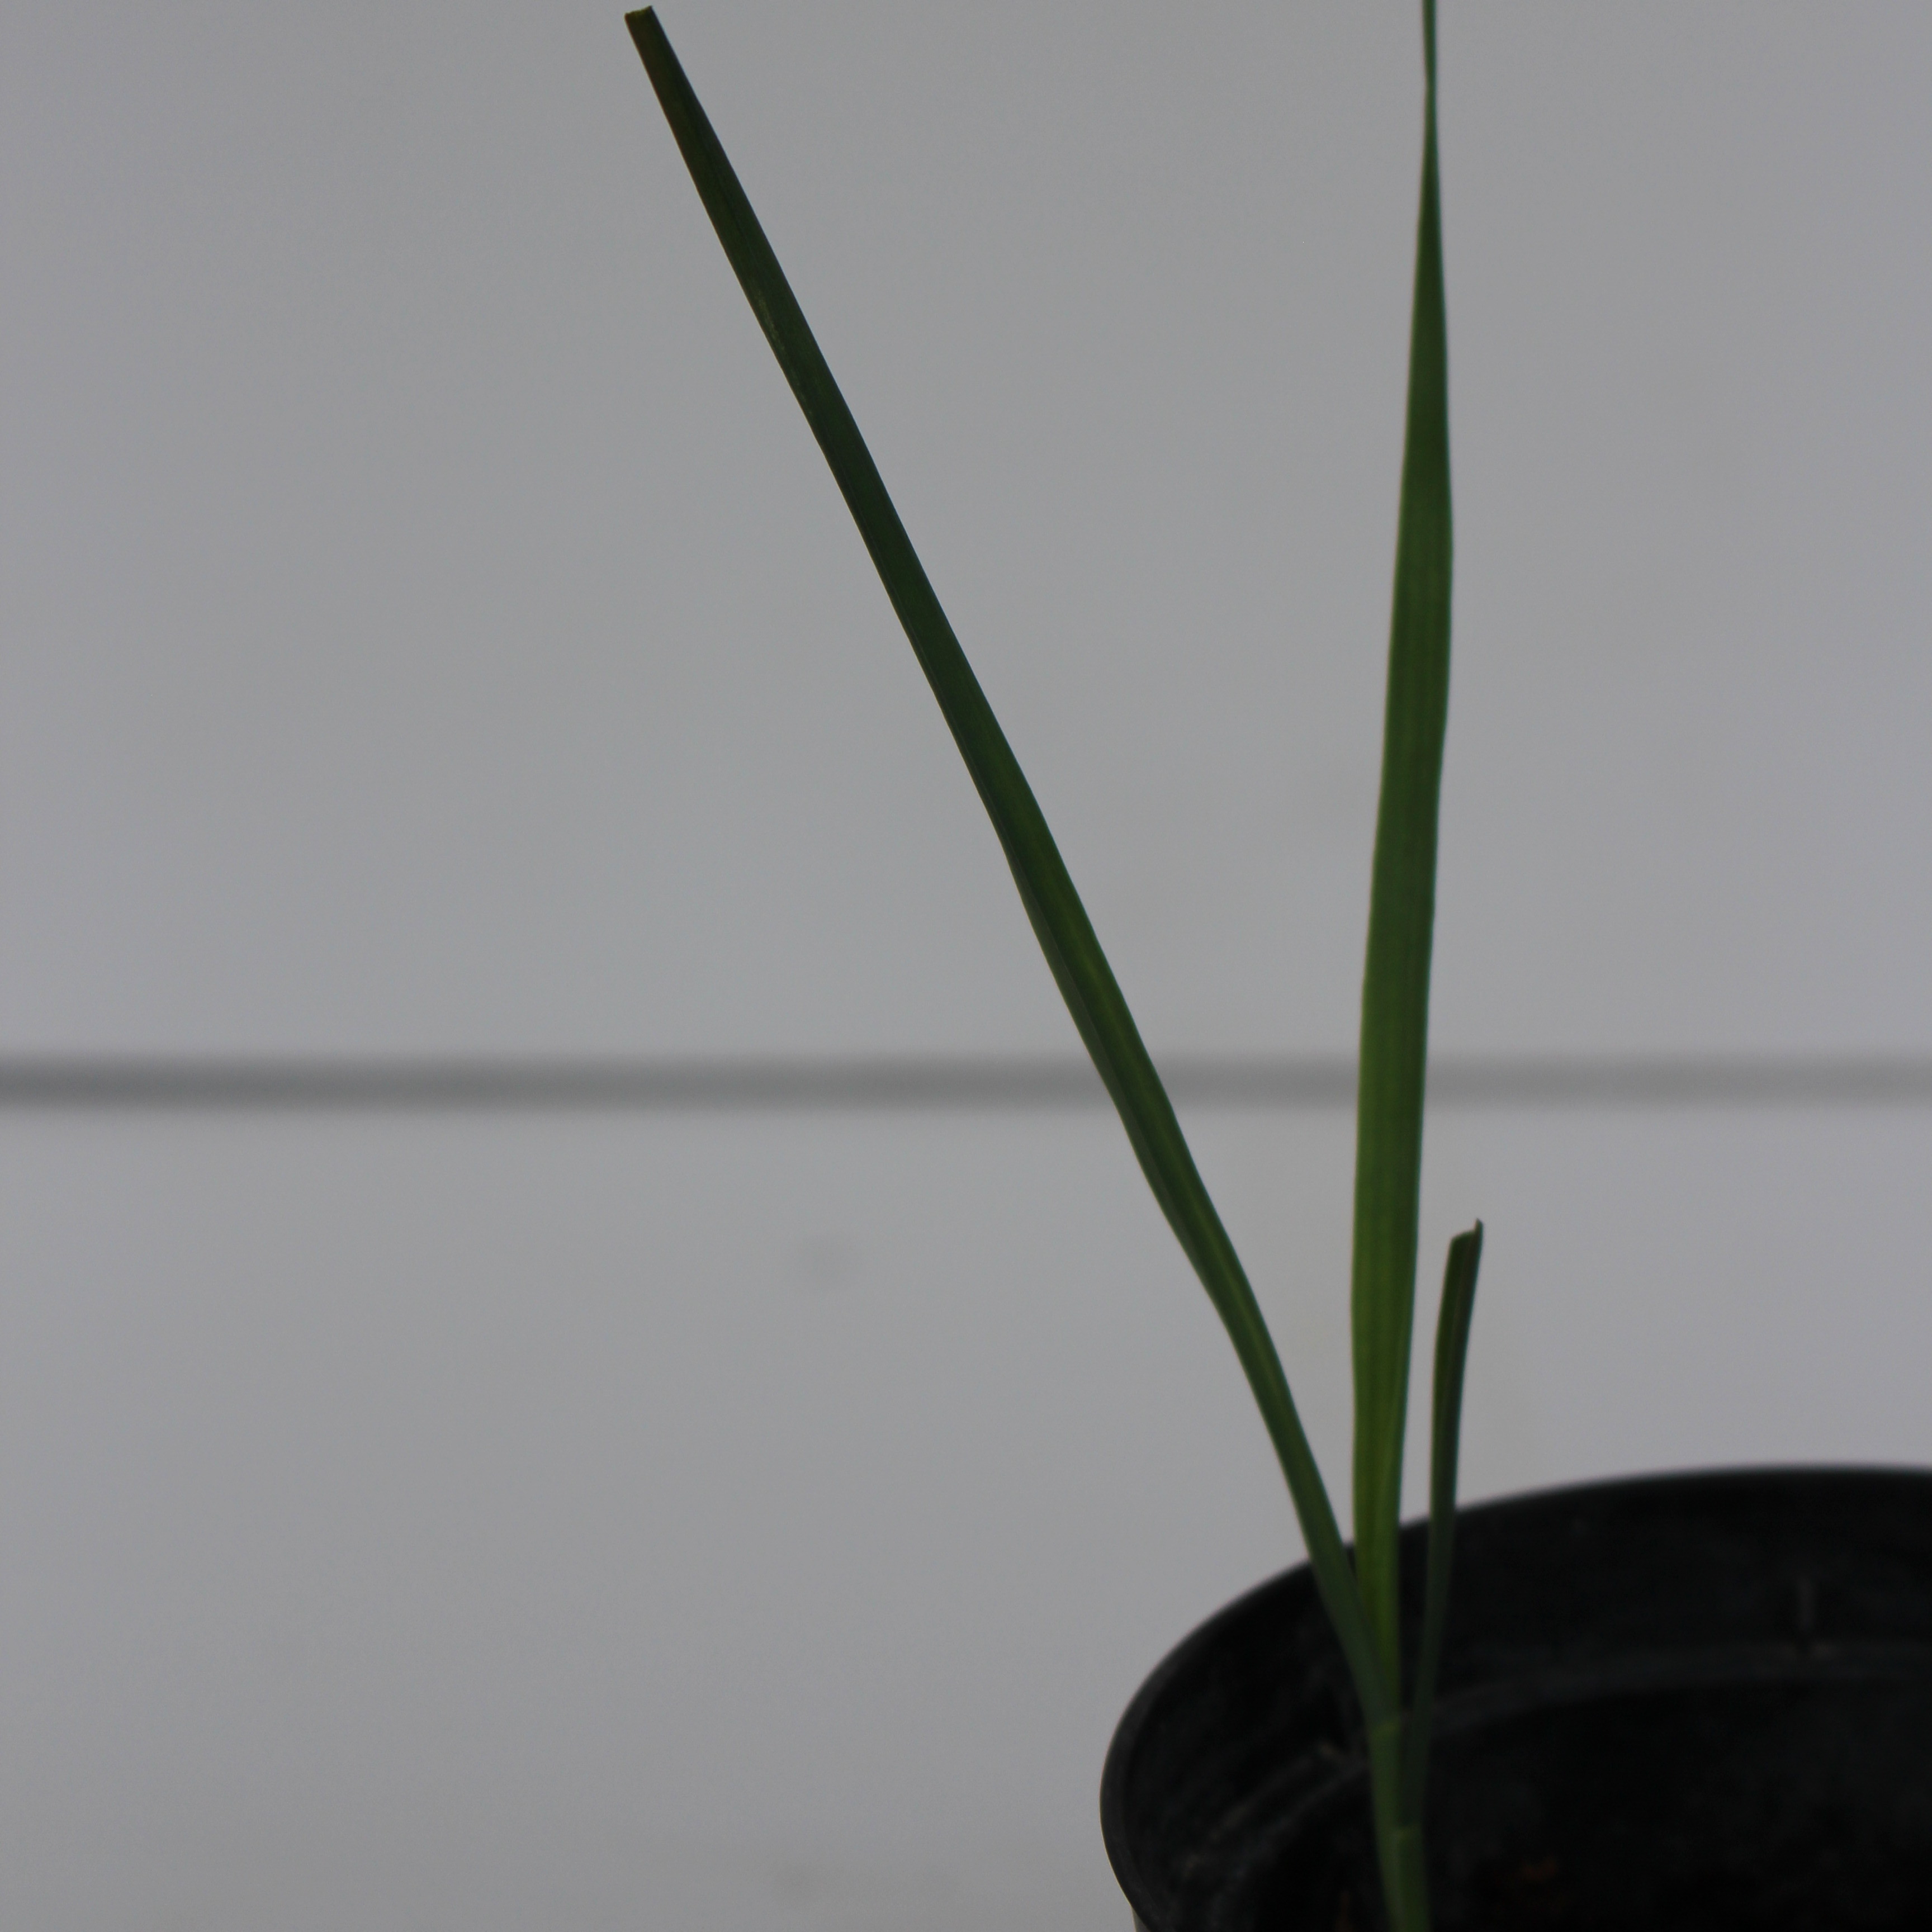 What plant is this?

Avena sterilis
